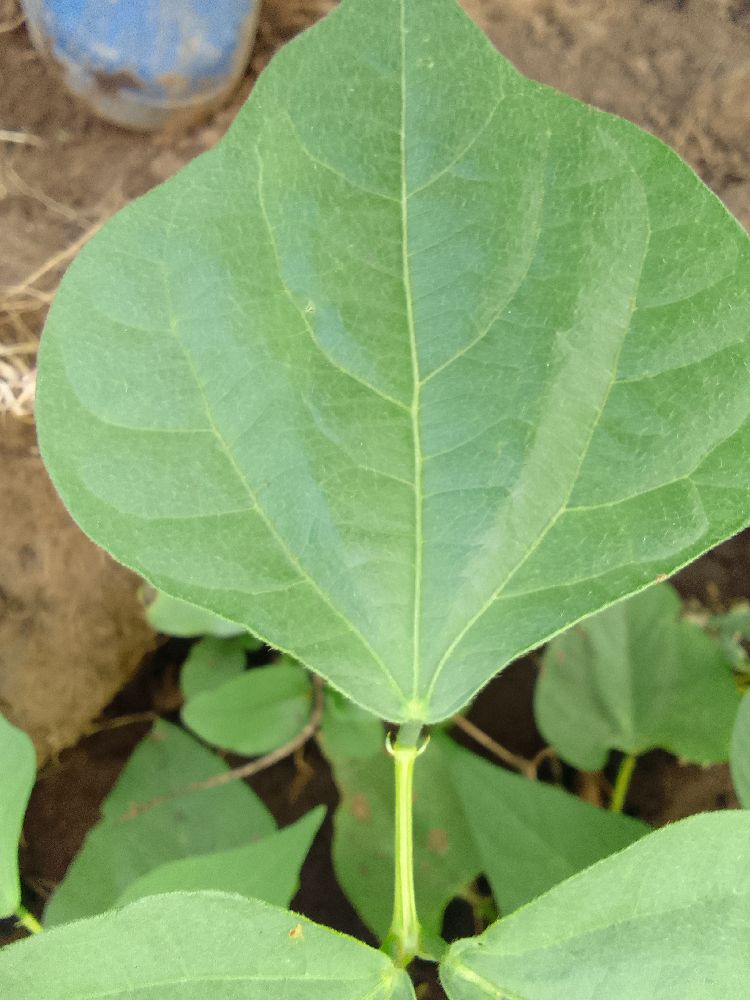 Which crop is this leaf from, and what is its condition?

common bean, healthy
